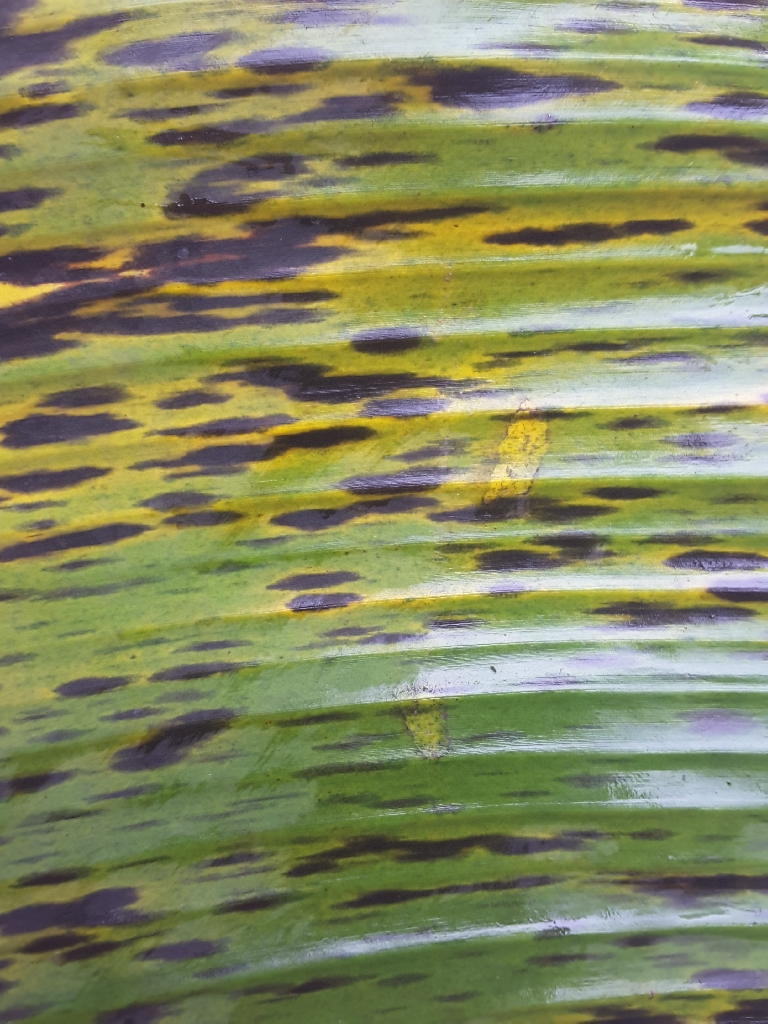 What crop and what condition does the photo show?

banana, black sigatoka
